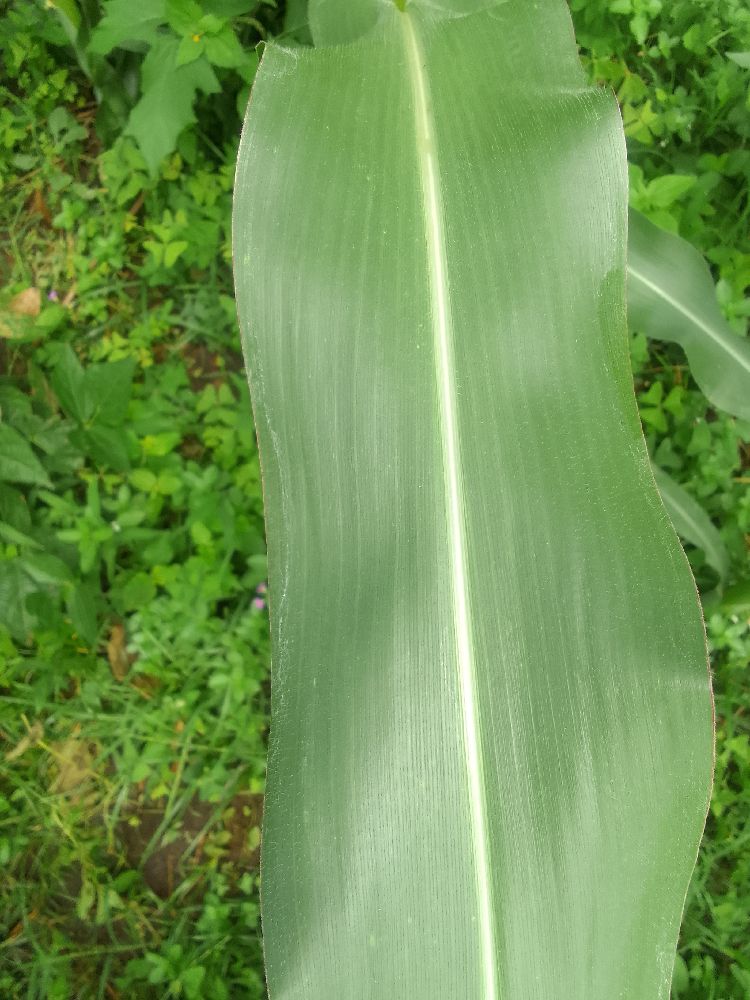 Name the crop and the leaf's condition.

maize, healthy
